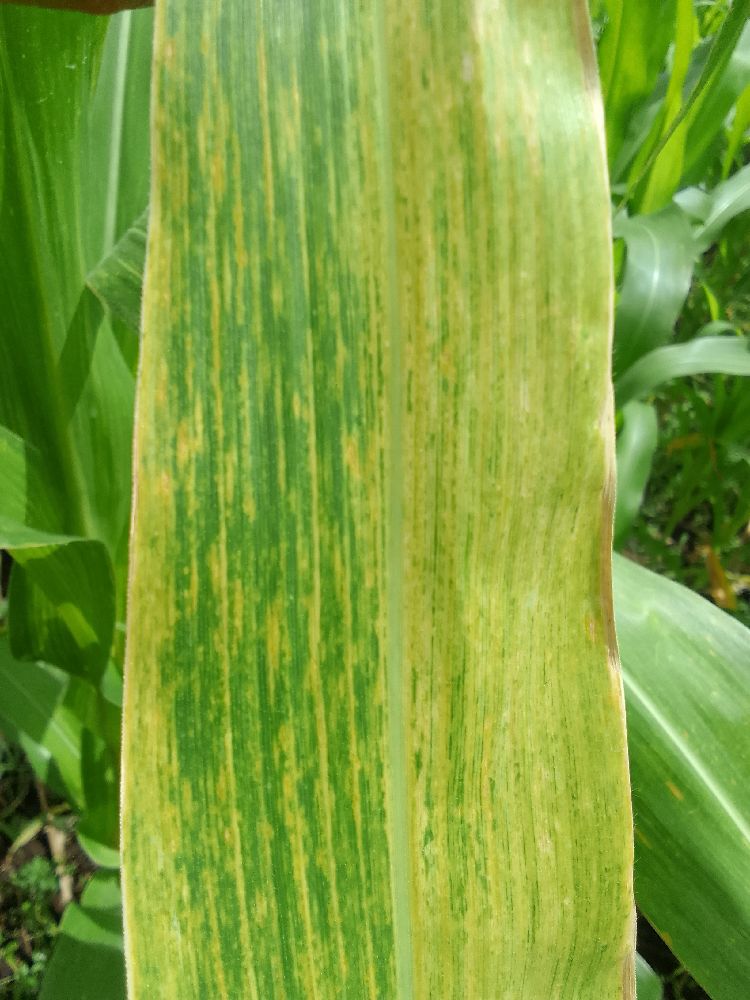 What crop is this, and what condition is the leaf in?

maize, maize lethal necrosis
